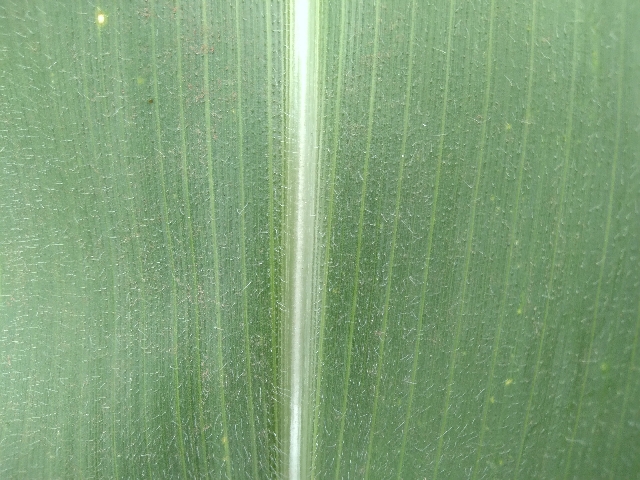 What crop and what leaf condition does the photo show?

maize, healthy
